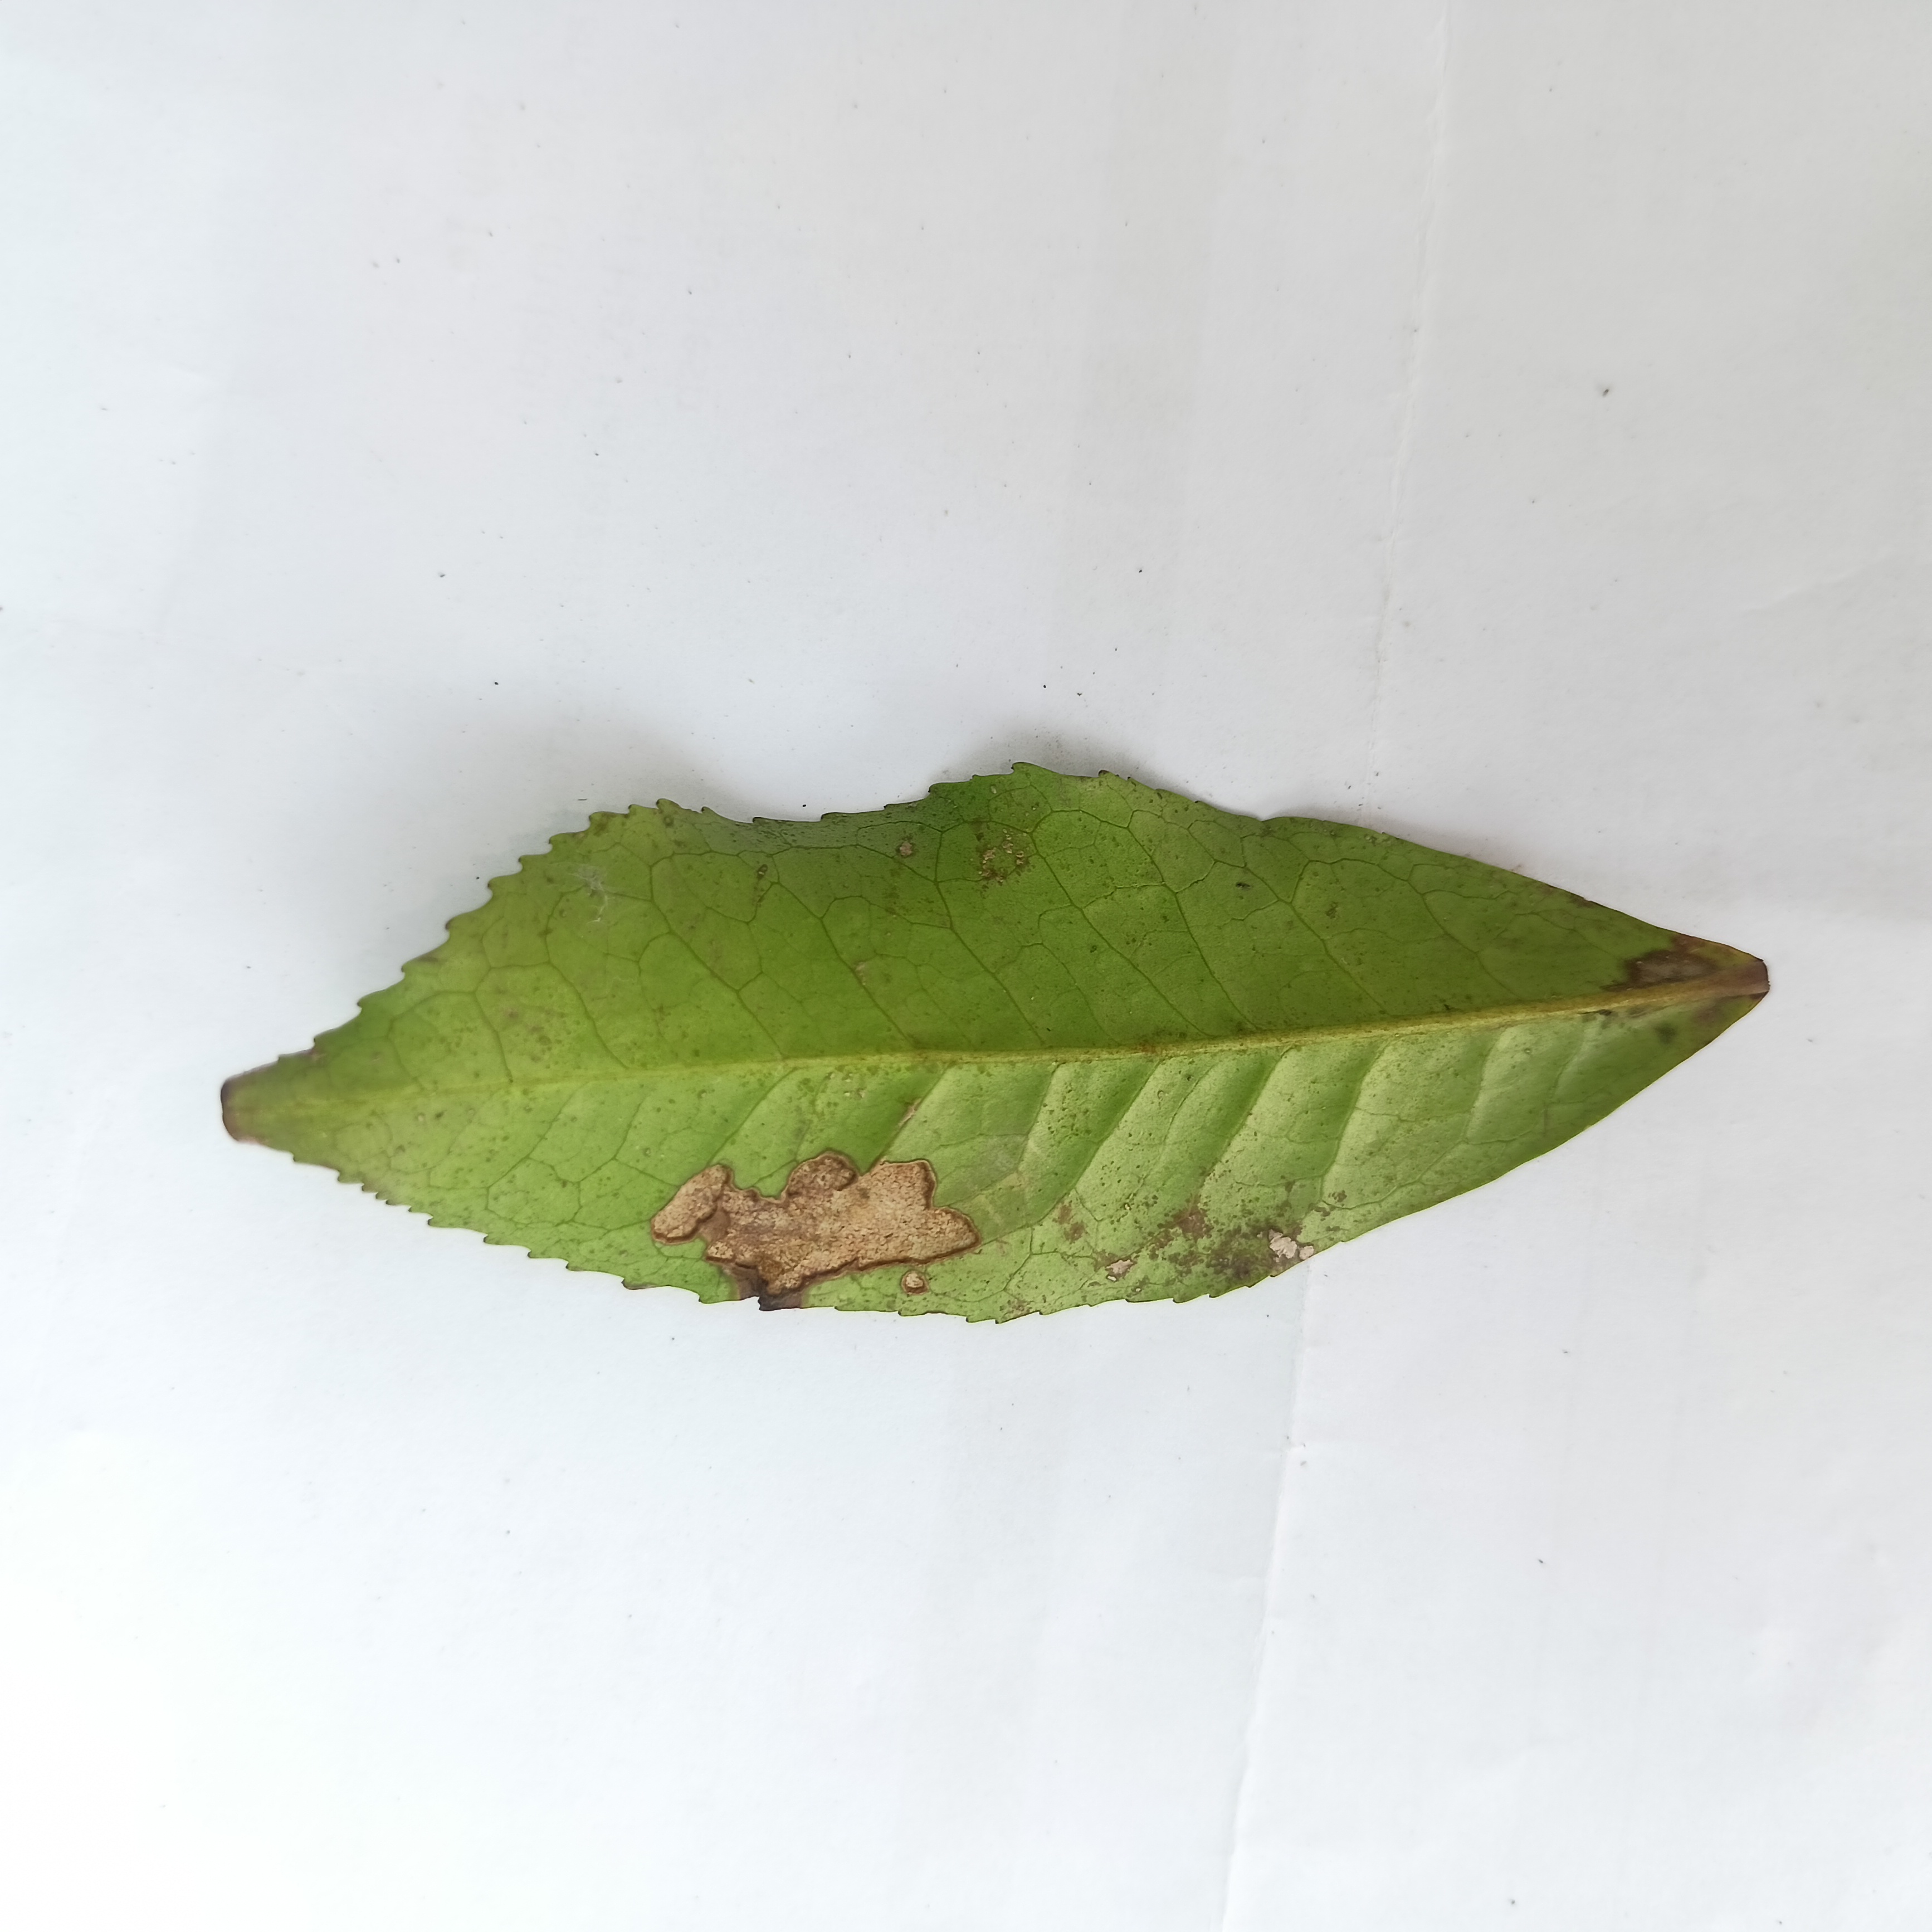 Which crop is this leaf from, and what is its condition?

tea, brown blight
